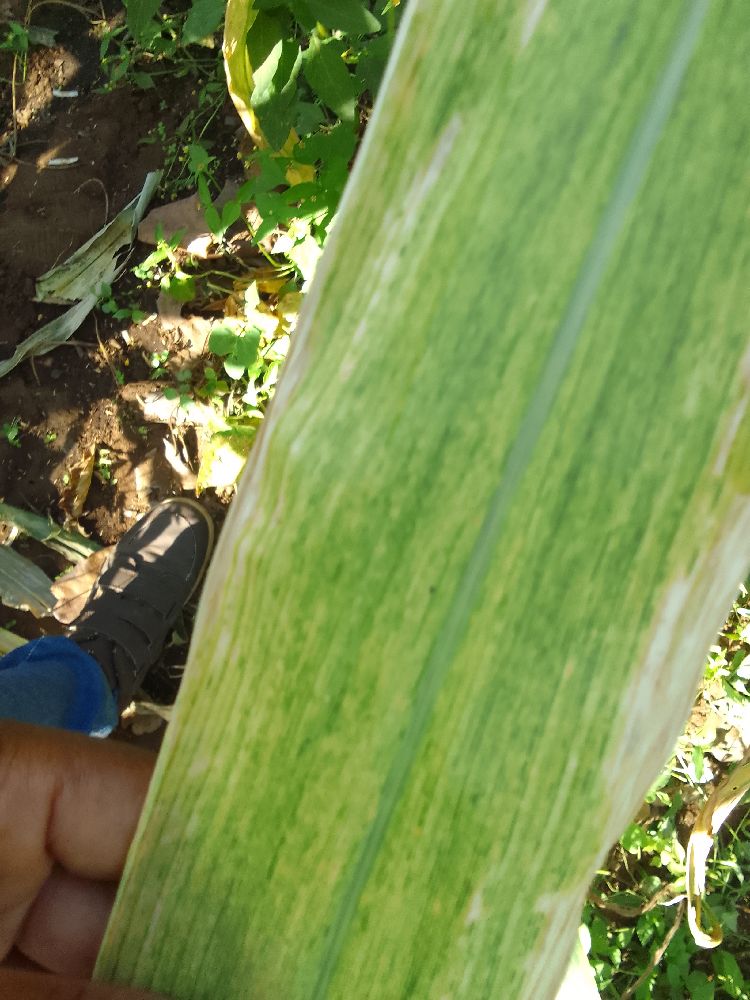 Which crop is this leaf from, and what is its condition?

maize, maize lethal necrosis
